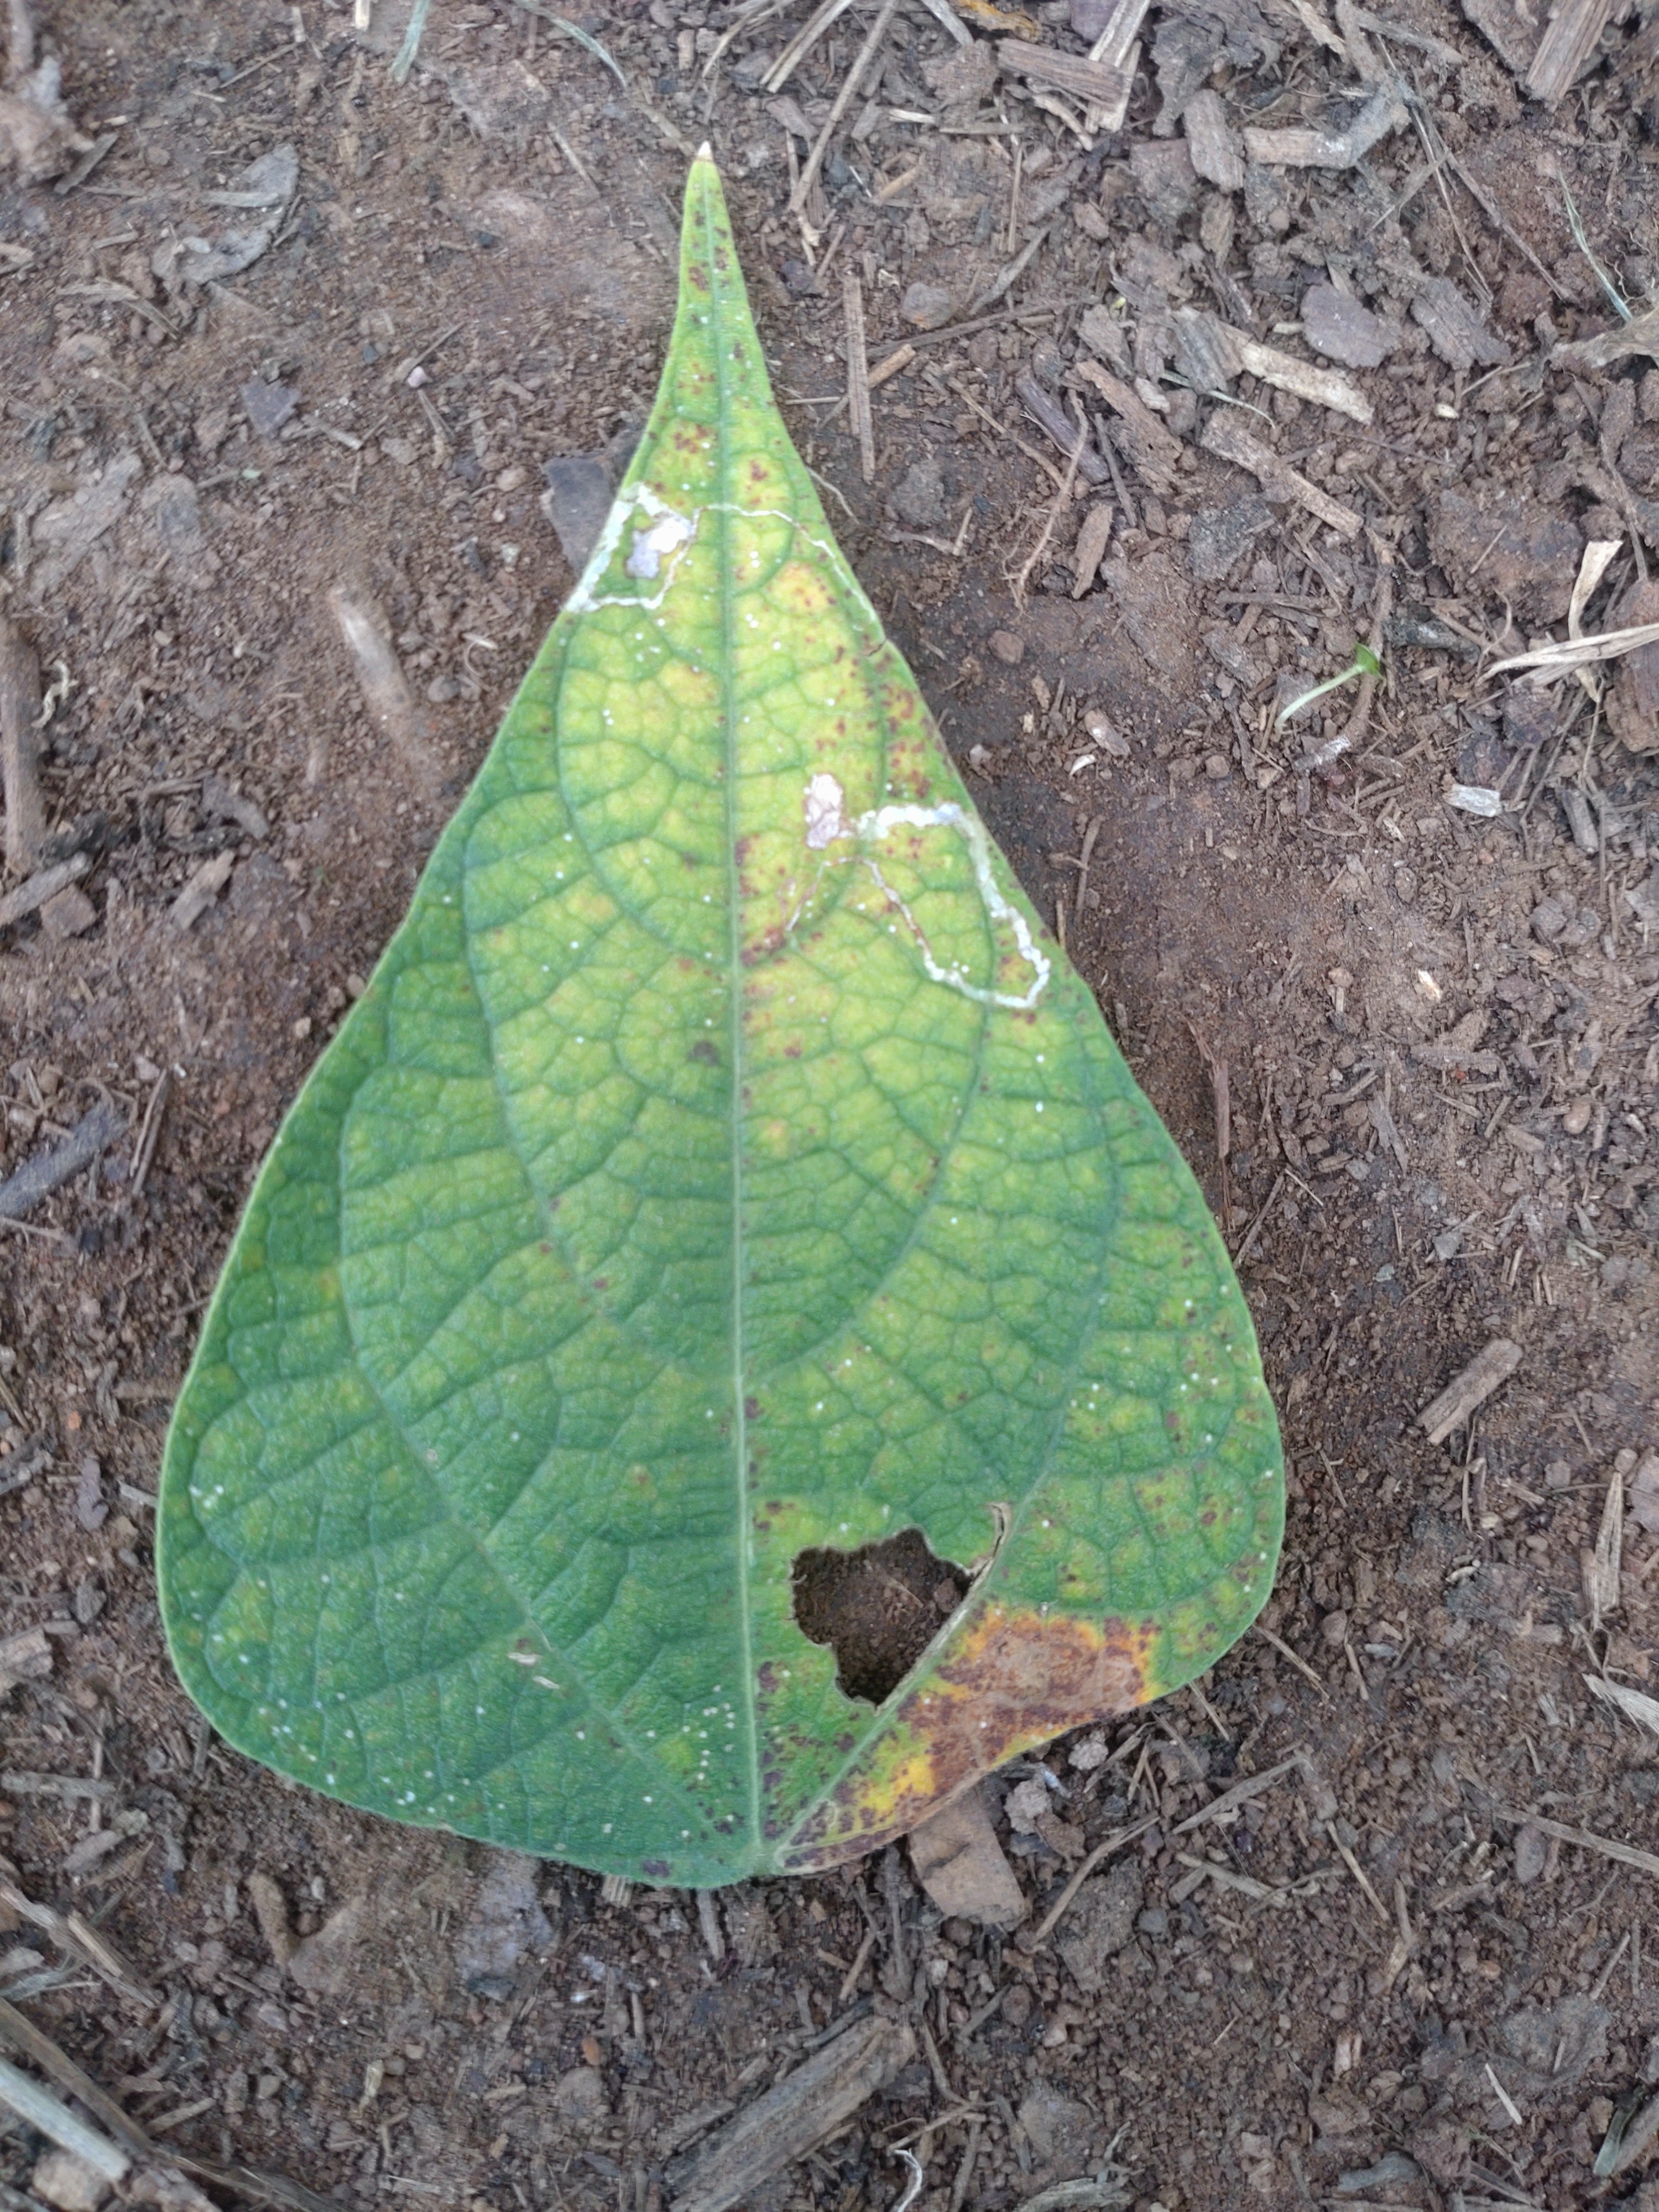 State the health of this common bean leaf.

rust
